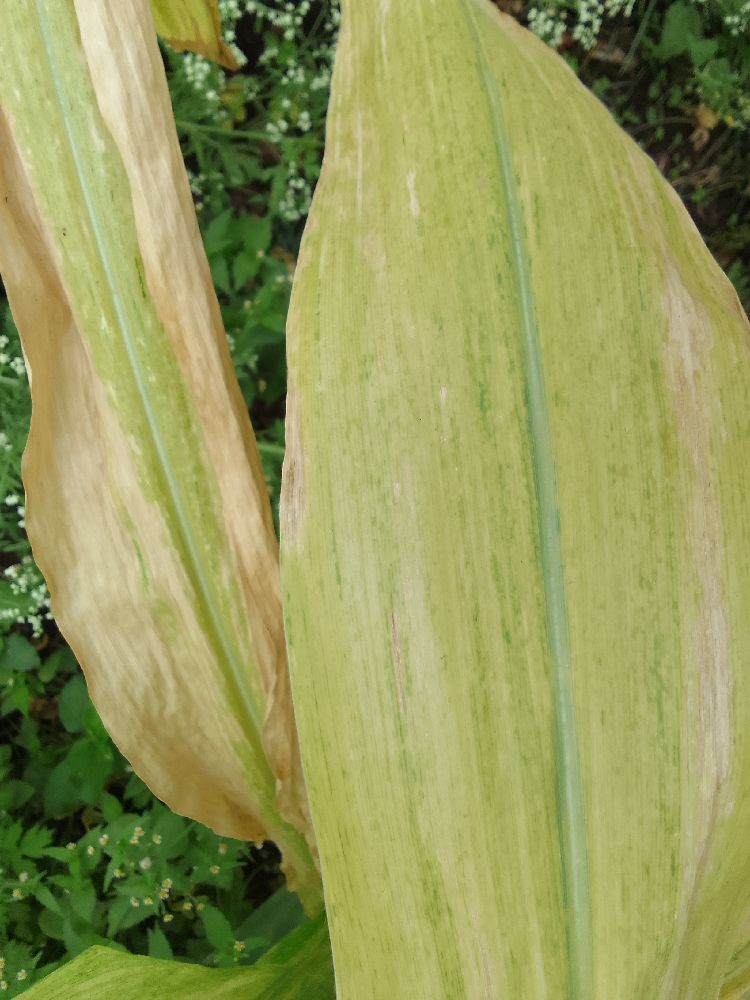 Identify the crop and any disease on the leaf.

maize, maize lethal necrosis
